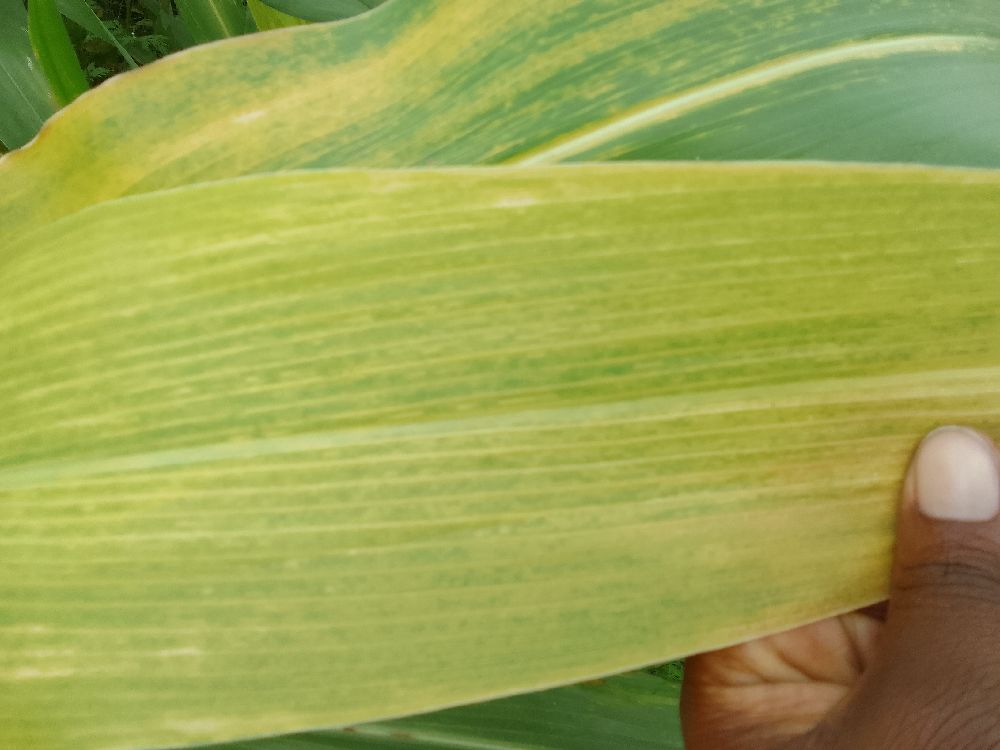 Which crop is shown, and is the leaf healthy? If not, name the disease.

maize, maize lethal necrosis
